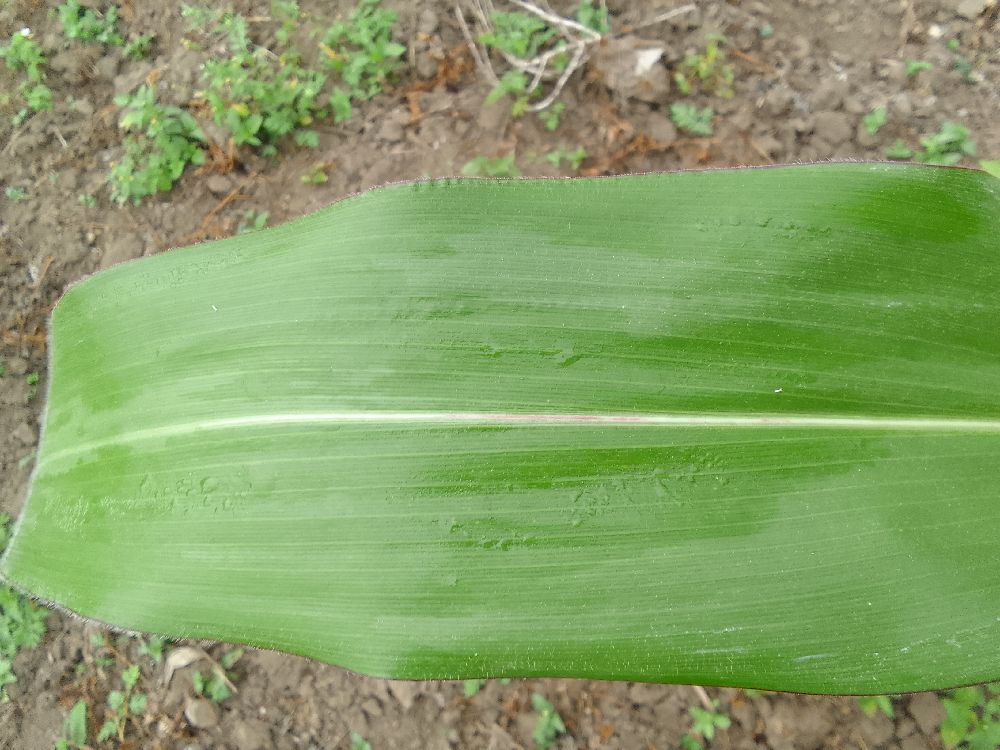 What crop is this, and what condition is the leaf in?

maize, healthy
